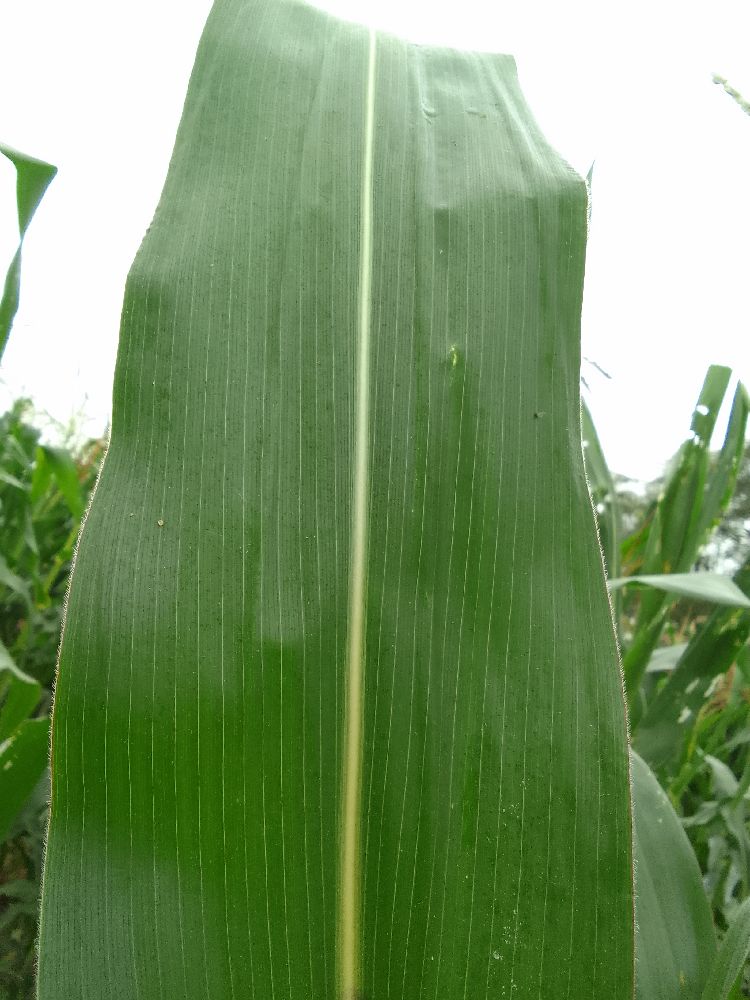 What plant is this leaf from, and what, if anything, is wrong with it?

maize, healthy
